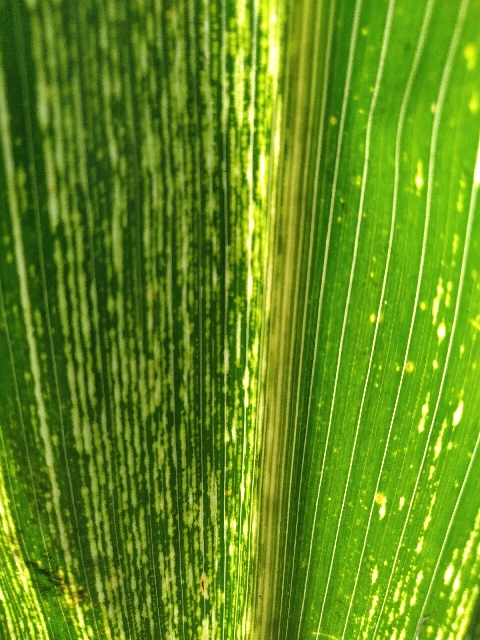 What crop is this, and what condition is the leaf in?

maize, maize streak virus
